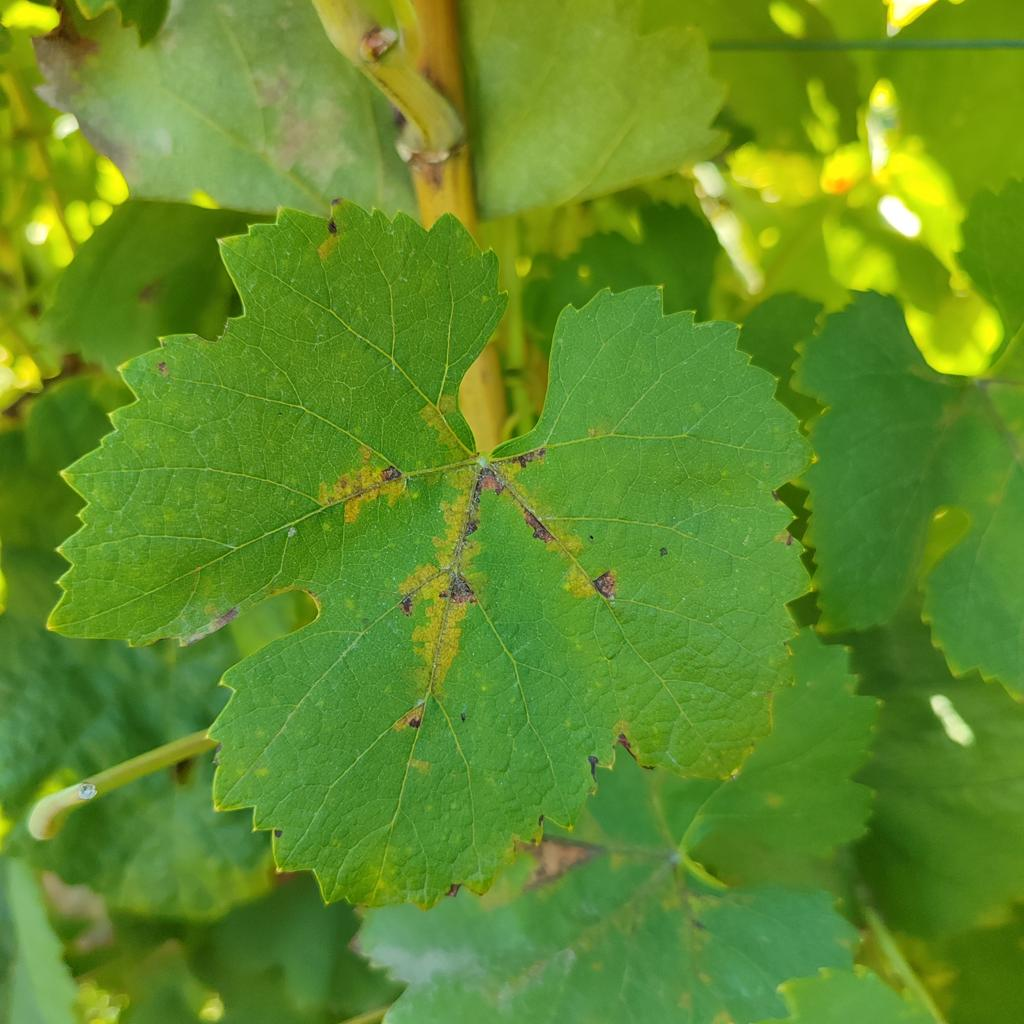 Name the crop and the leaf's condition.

grapevine, downy mildew
